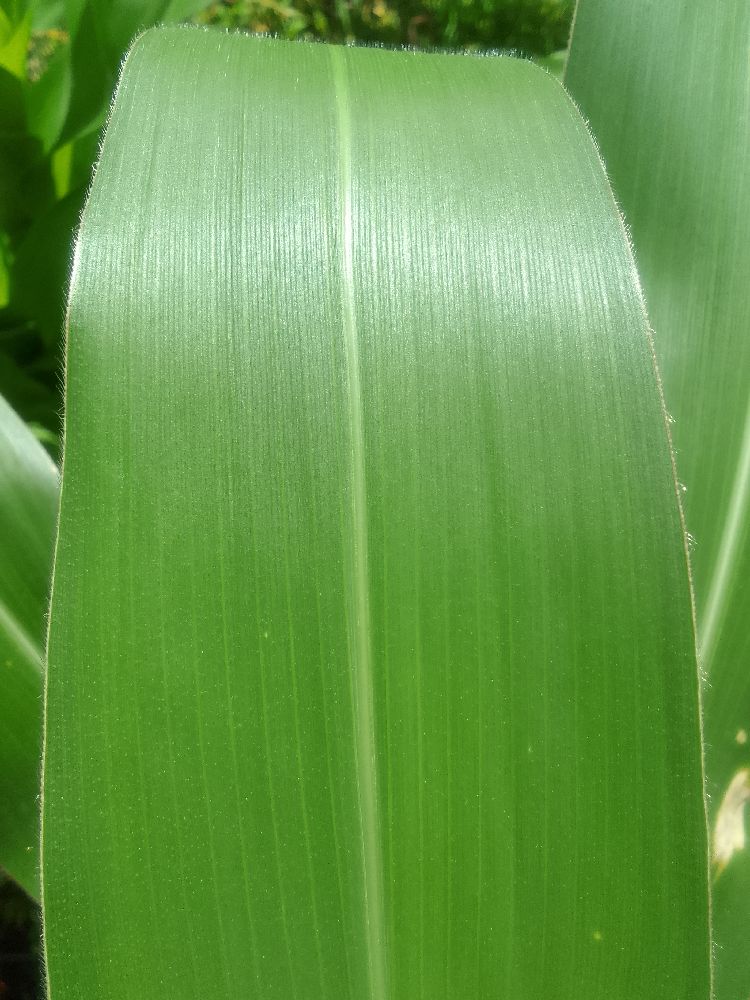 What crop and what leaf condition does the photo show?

maize, healthy
